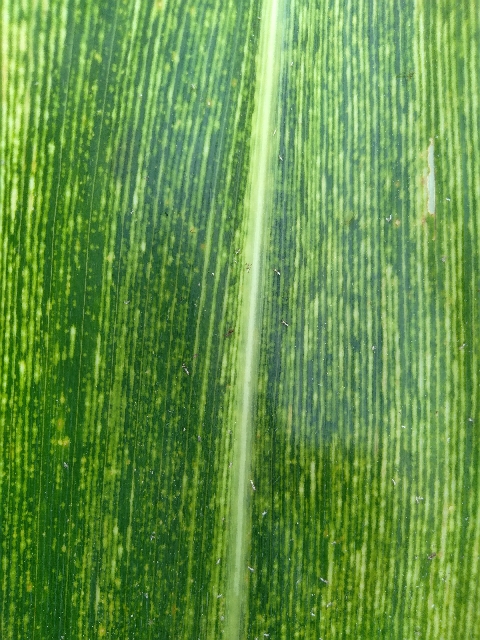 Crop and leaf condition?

maize, maize streak virus
